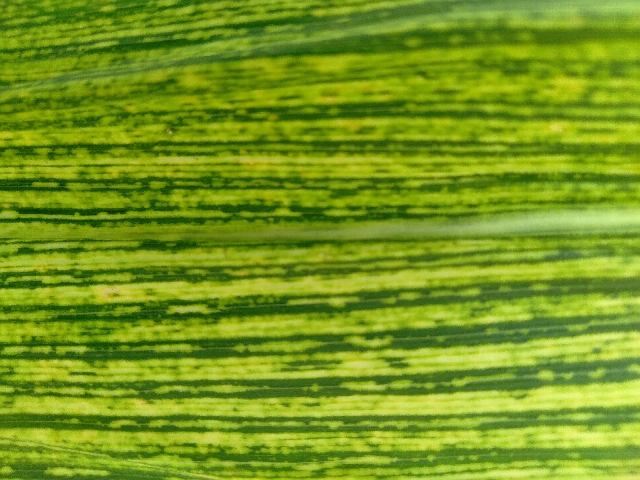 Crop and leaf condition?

maize, maize streak virus
